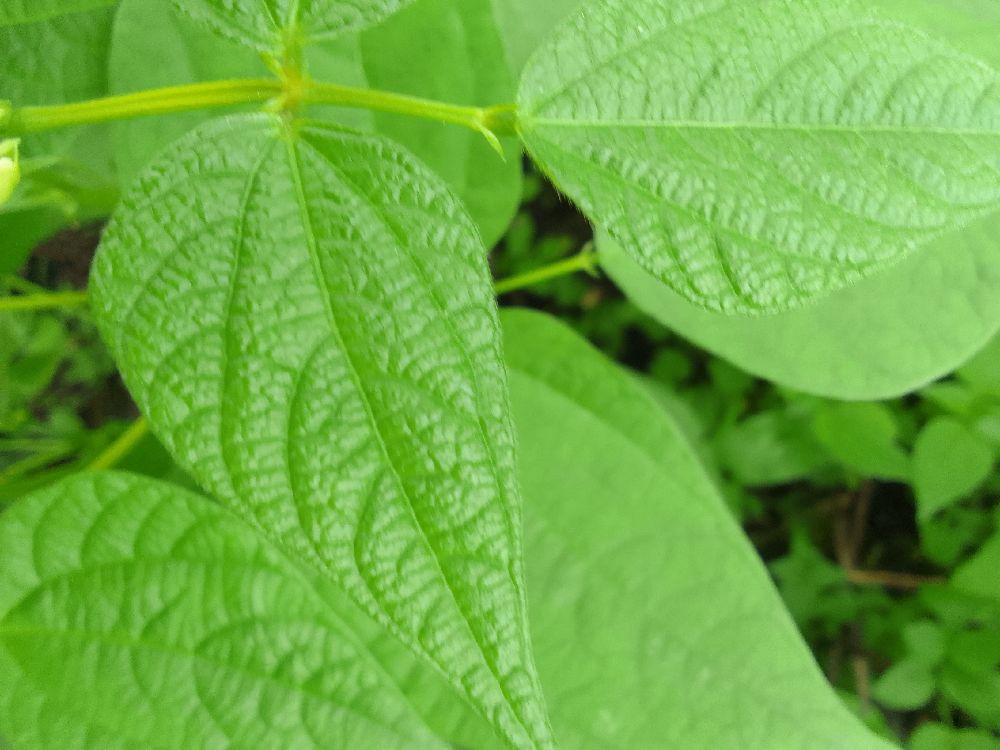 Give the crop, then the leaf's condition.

common bean, healthy
